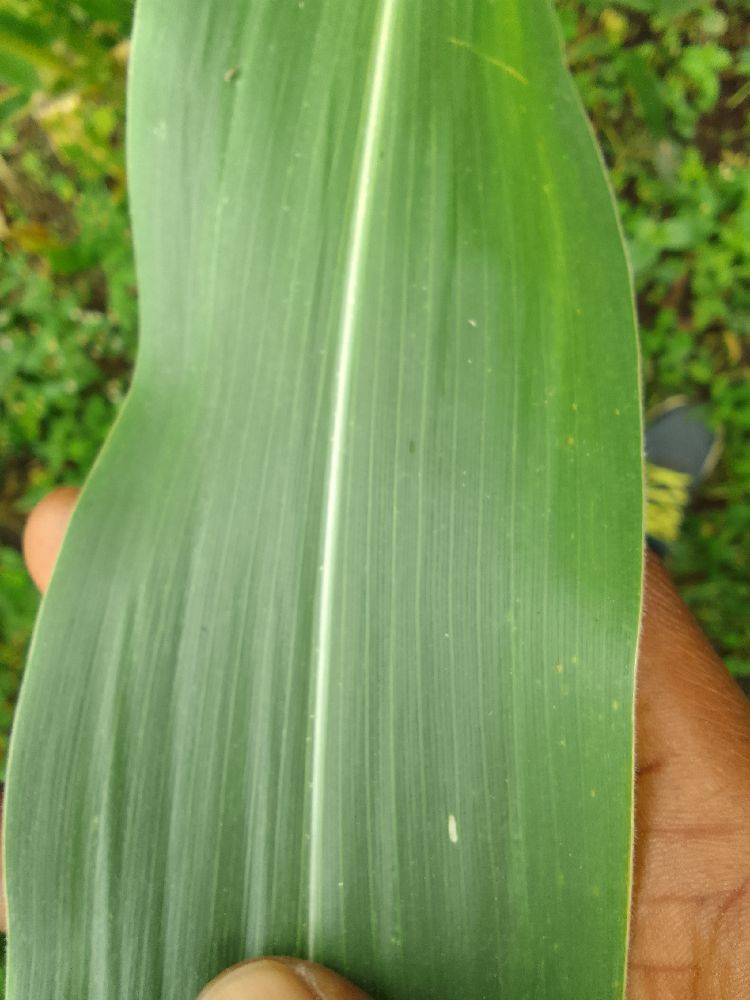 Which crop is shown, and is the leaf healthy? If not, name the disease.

maize, healthy
